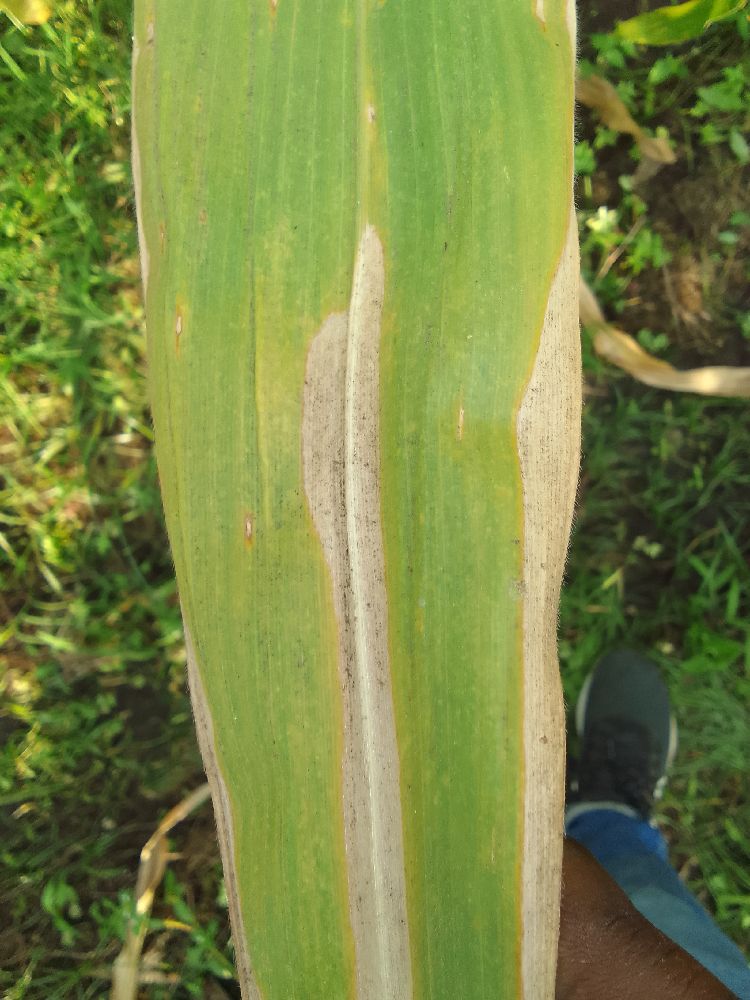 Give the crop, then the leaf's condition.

maize, maize lethal necrosis
